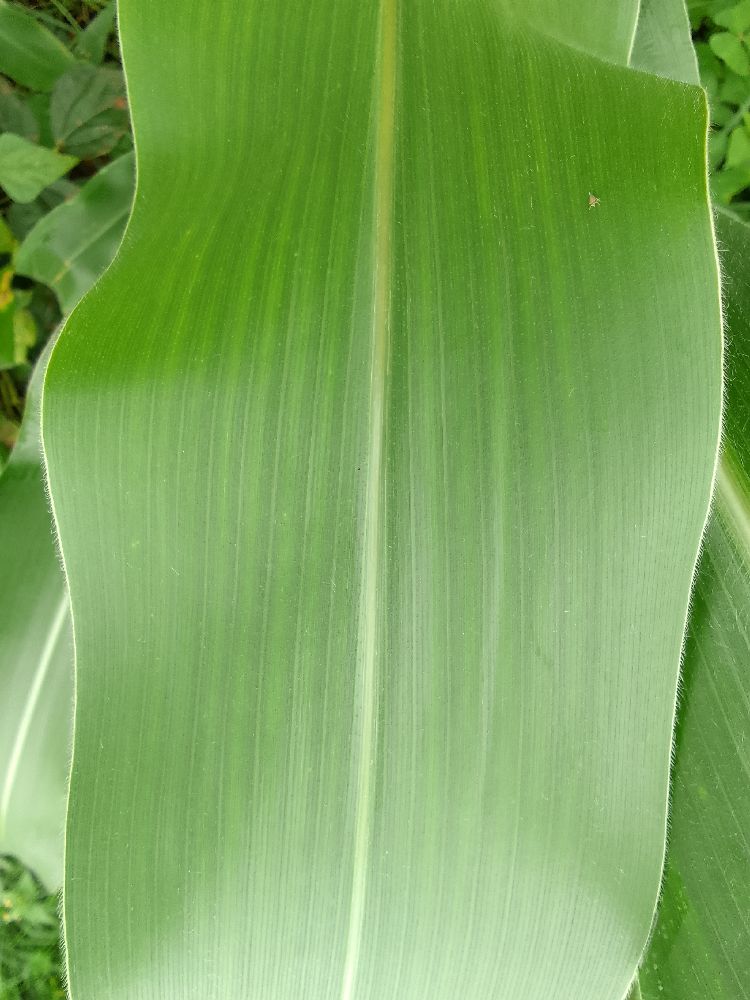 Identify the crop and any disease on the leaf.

maize, healthy
